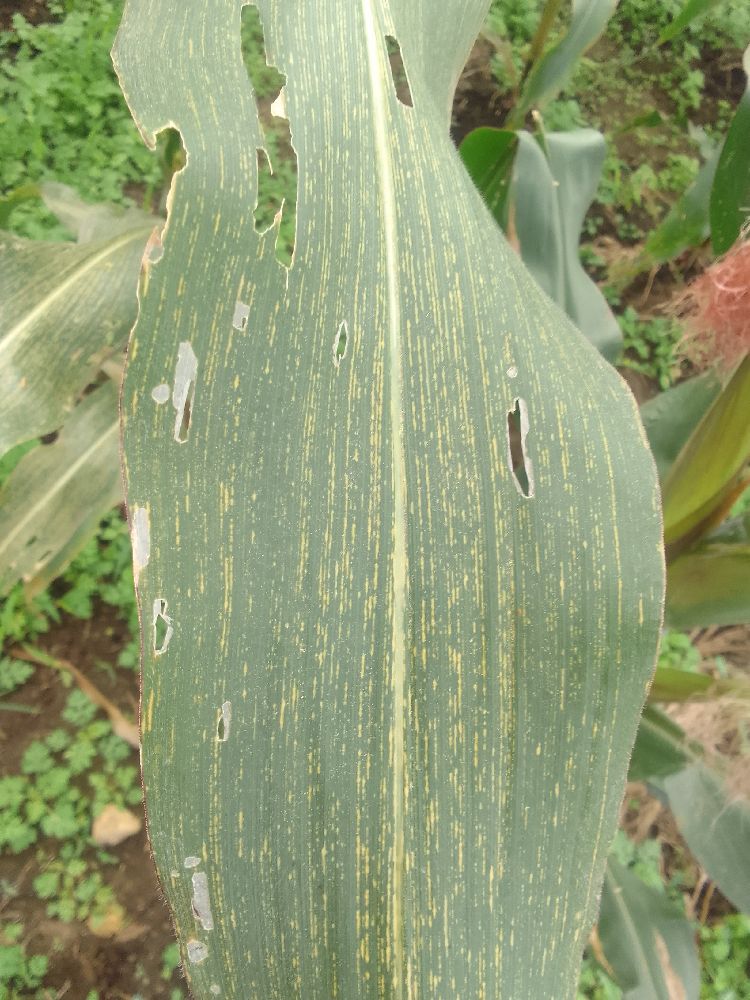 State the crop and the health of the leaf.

maize, maize streak virus
